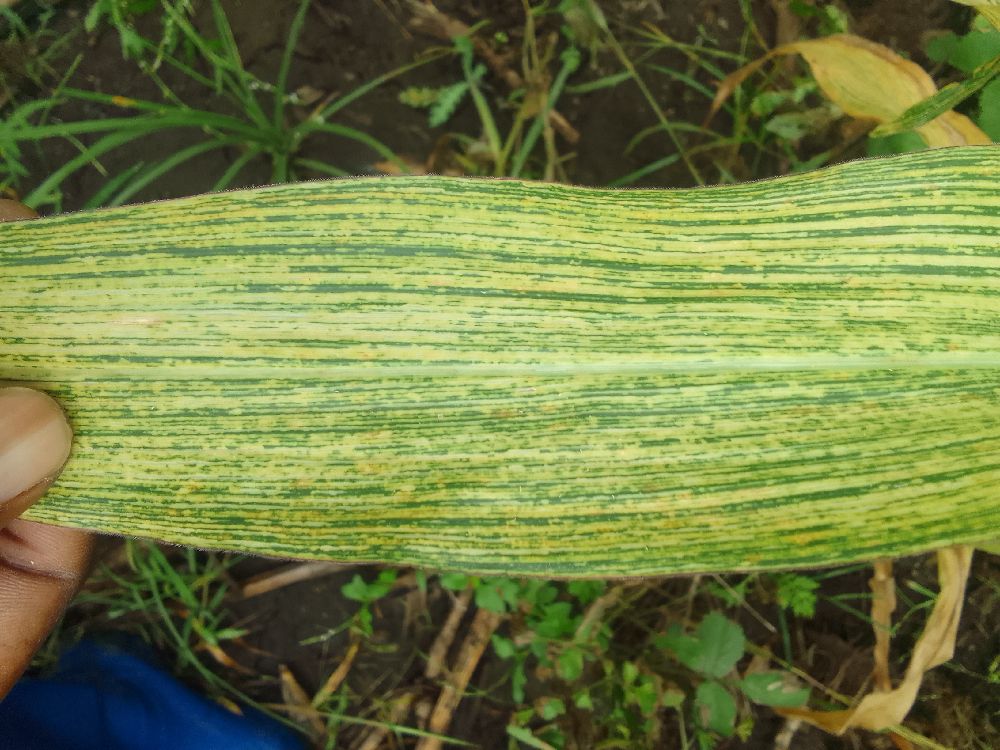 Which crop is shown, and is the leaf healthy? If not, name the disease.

maize, maize streak virus
